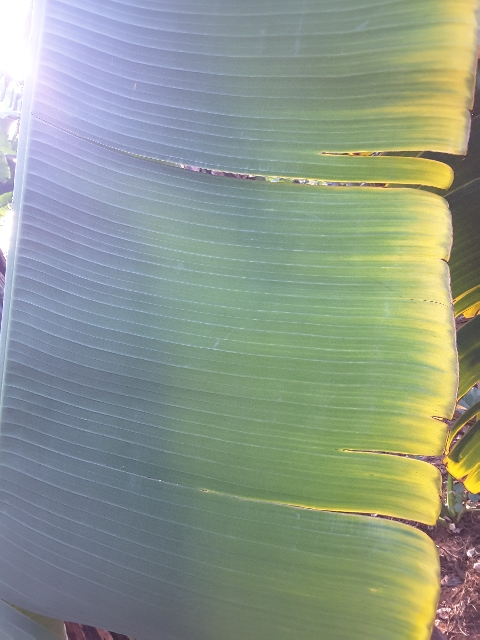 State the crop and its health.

banana, fusarium wilt race 1
